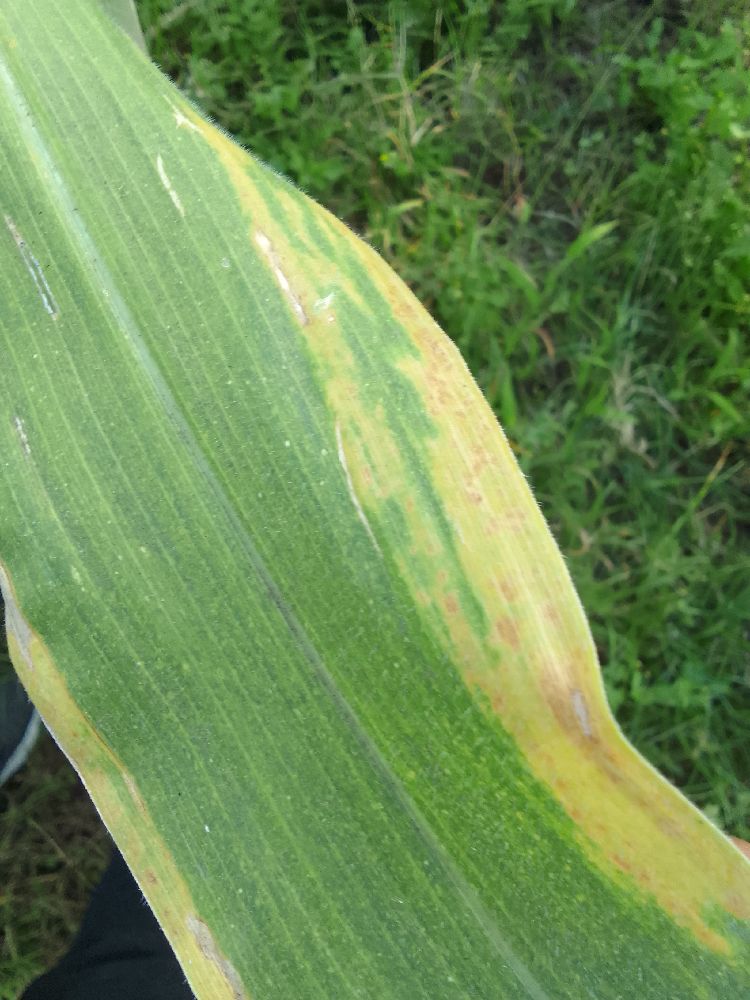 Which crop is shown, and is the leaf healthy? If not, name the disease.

maize, maize lethal necrosis
